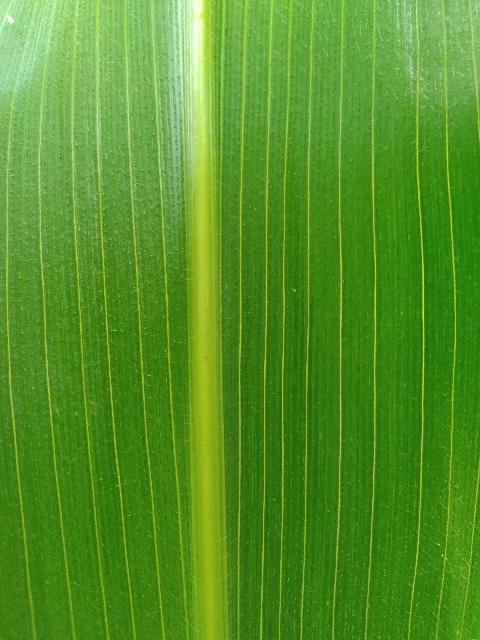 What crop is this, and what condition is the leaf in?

maize, healthy
